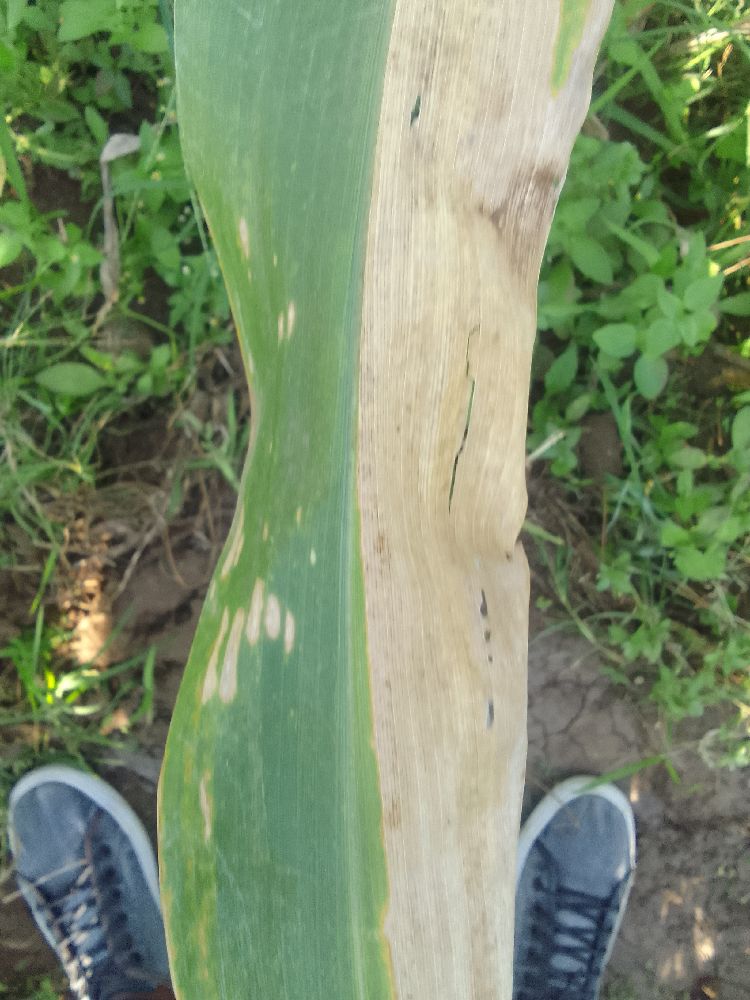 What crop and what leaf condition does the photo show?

maize, maize lethal necrosis
